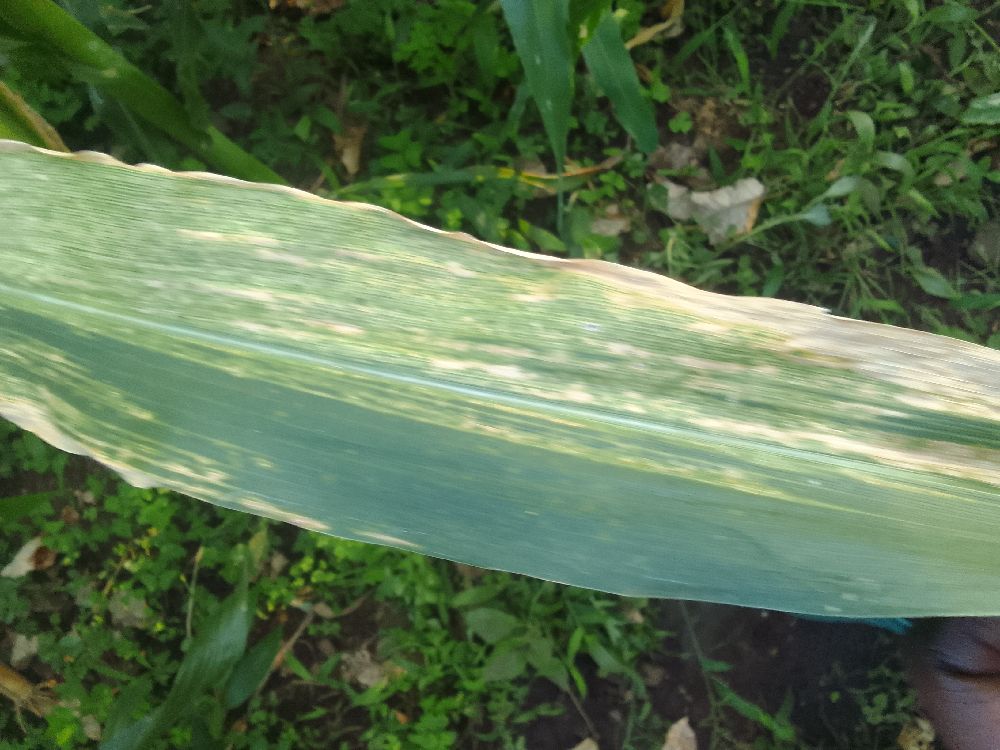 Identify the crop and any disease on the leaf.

maize, maize lethal necrosis
